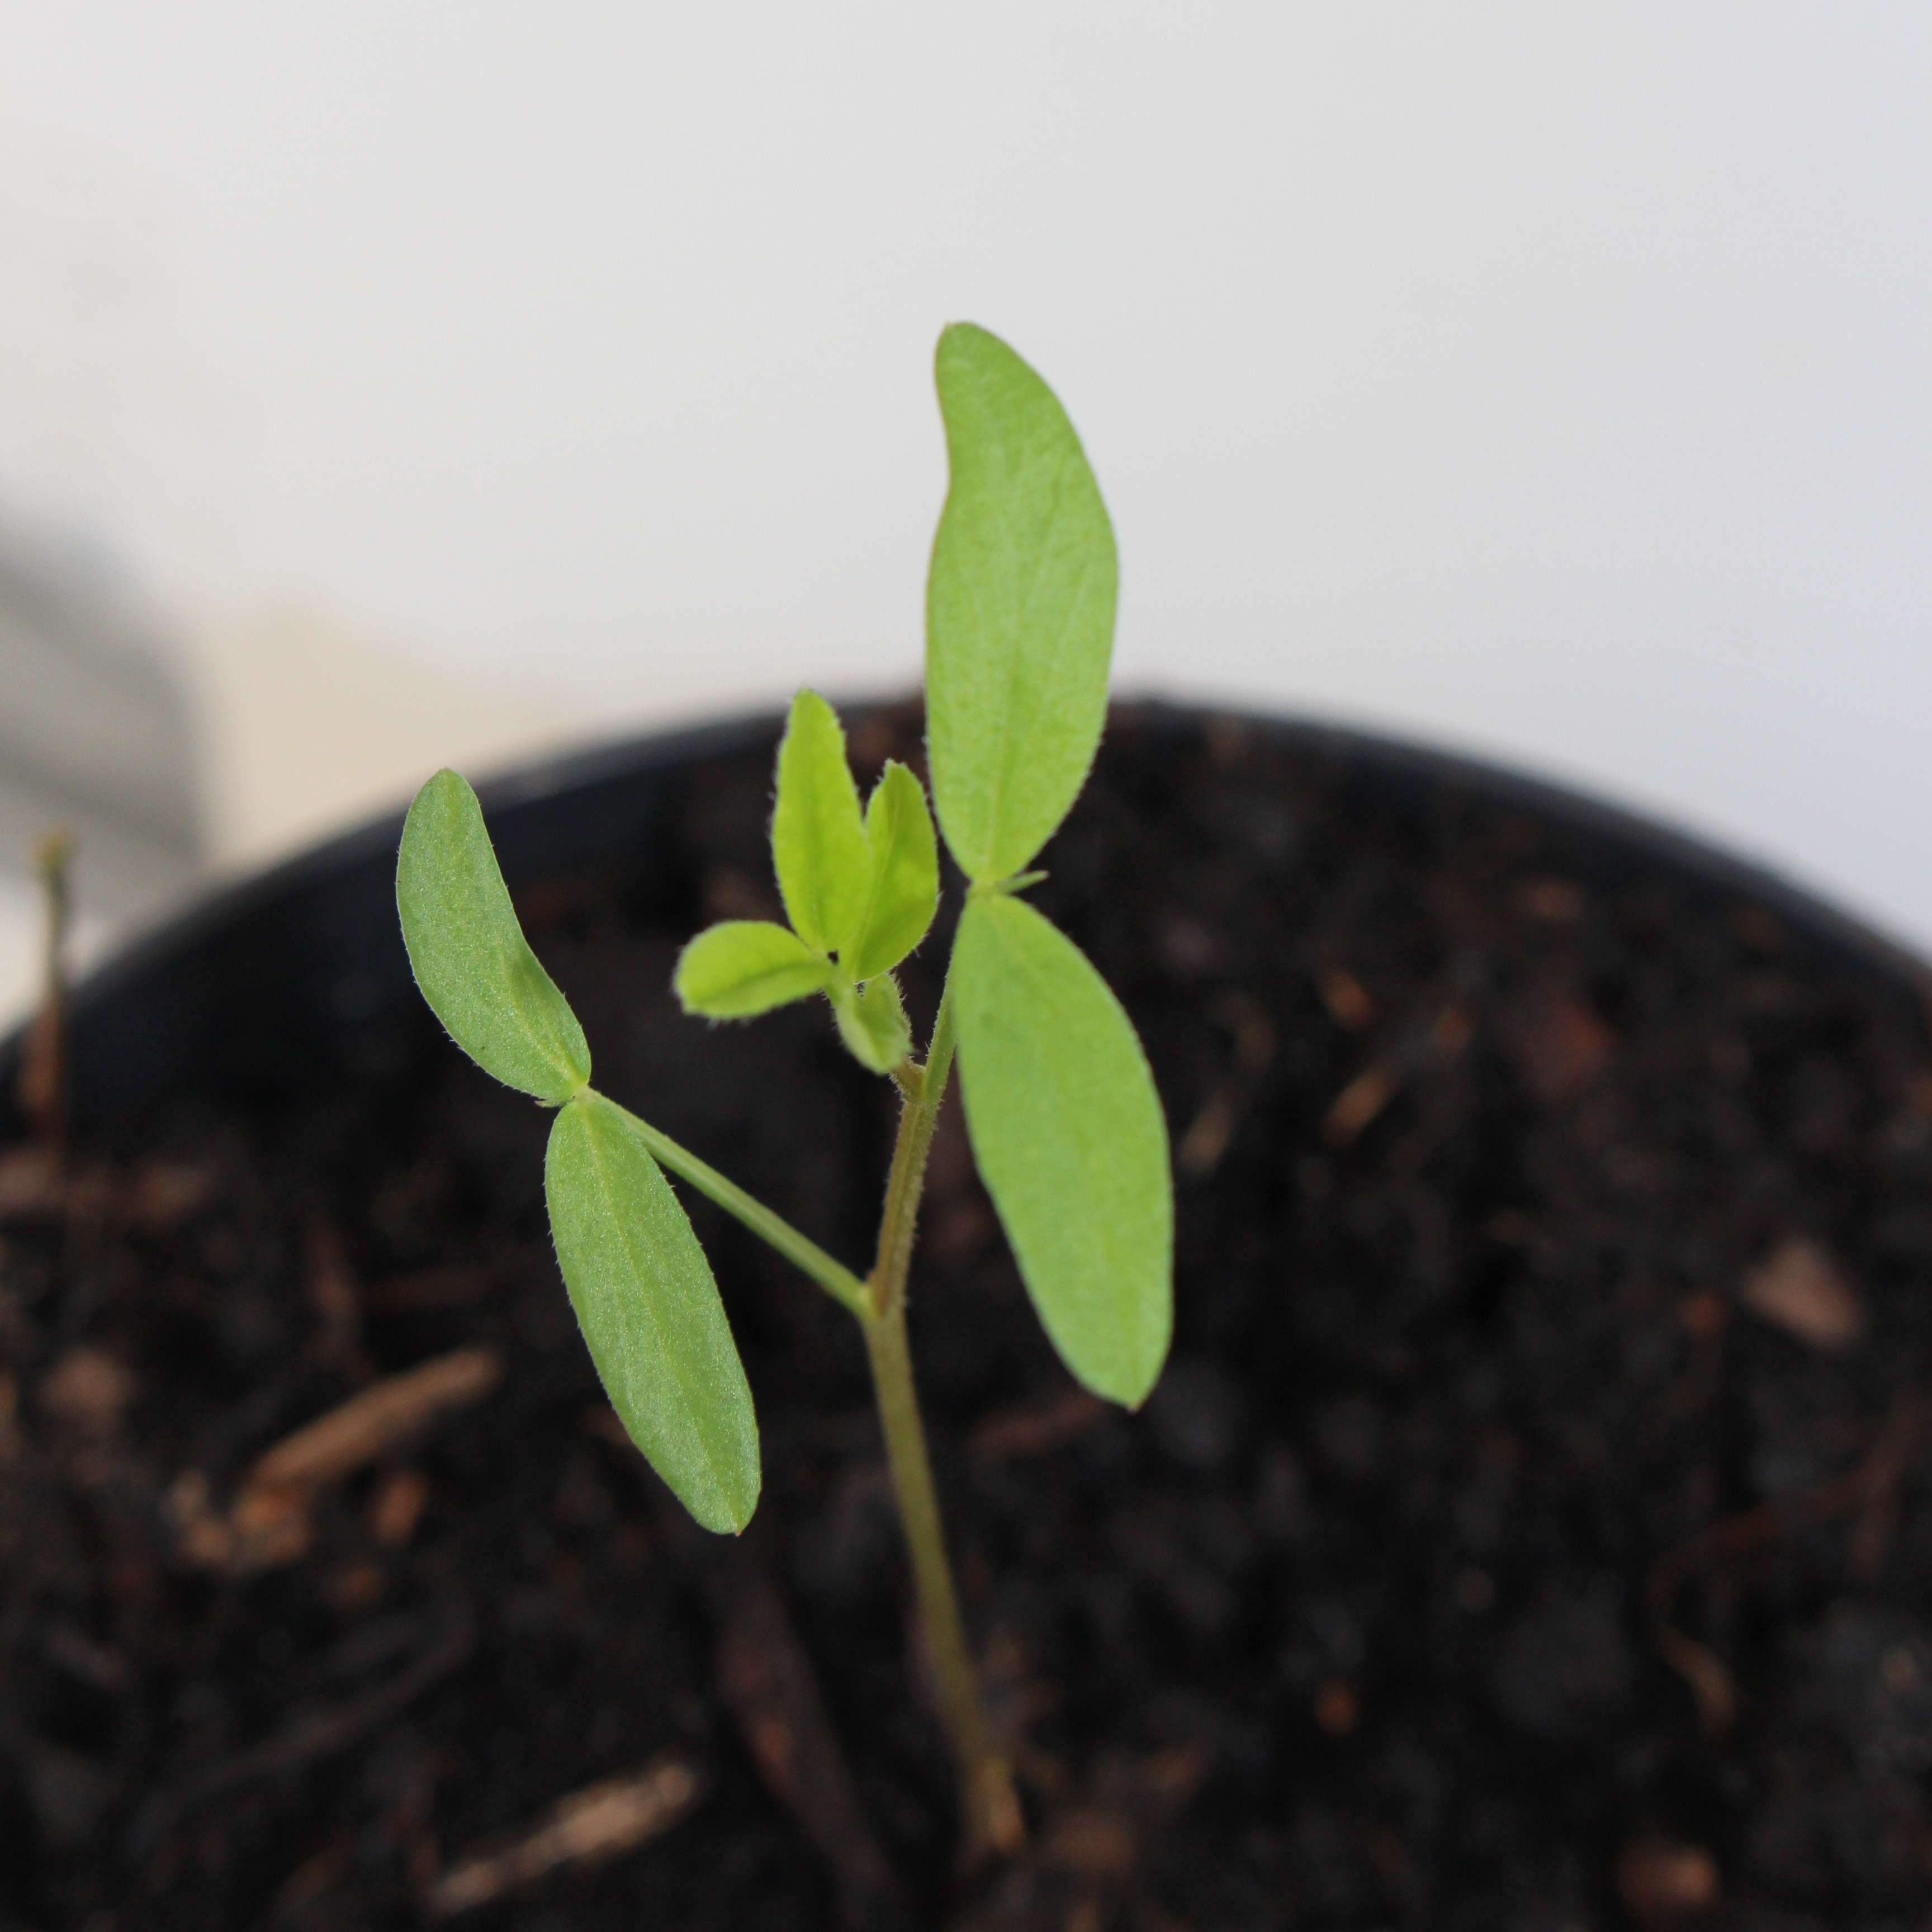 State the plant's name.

Vicia sativa
